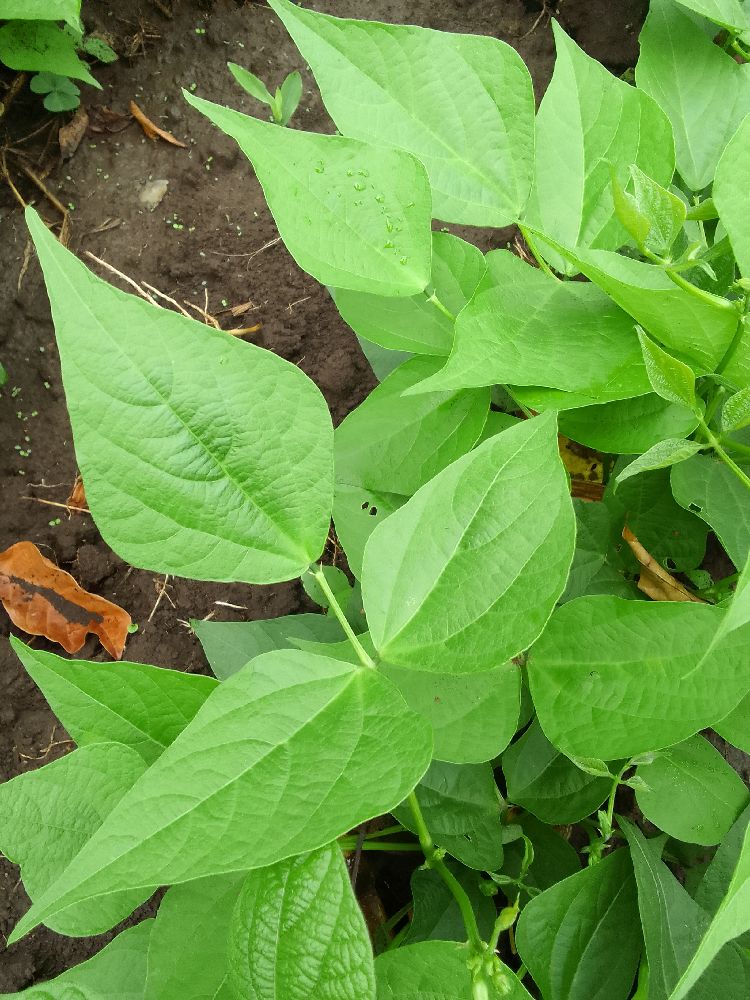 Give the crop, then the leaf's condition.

common bean, healthy
